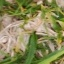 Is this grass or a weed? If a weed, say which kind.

grass
